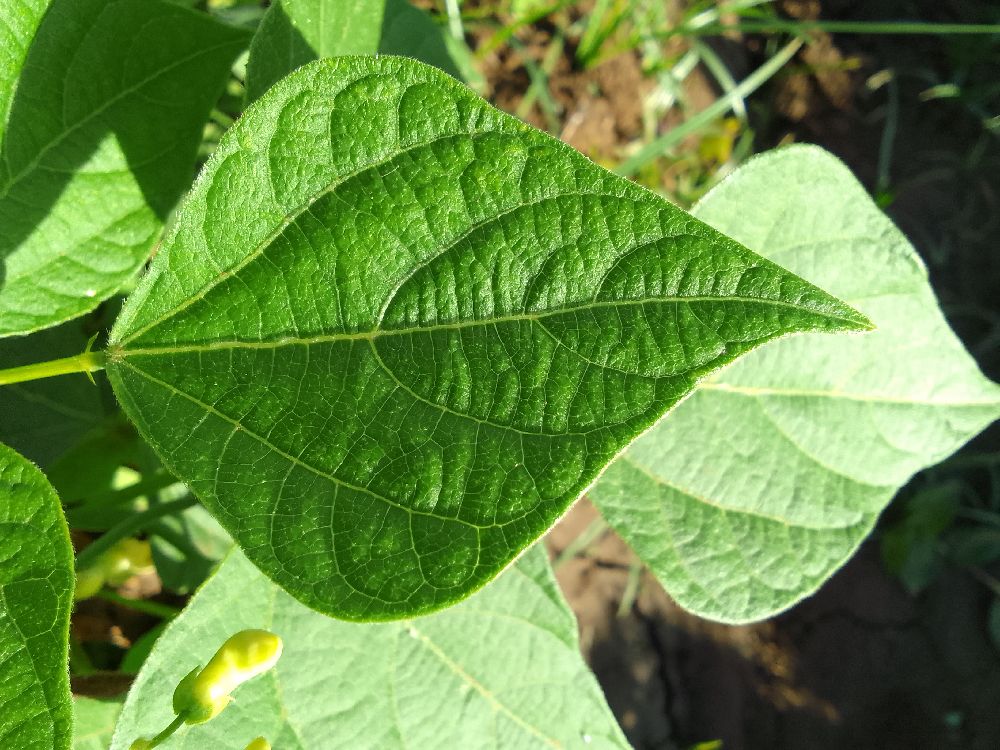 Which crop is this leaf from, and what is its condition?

common bean, healthy
